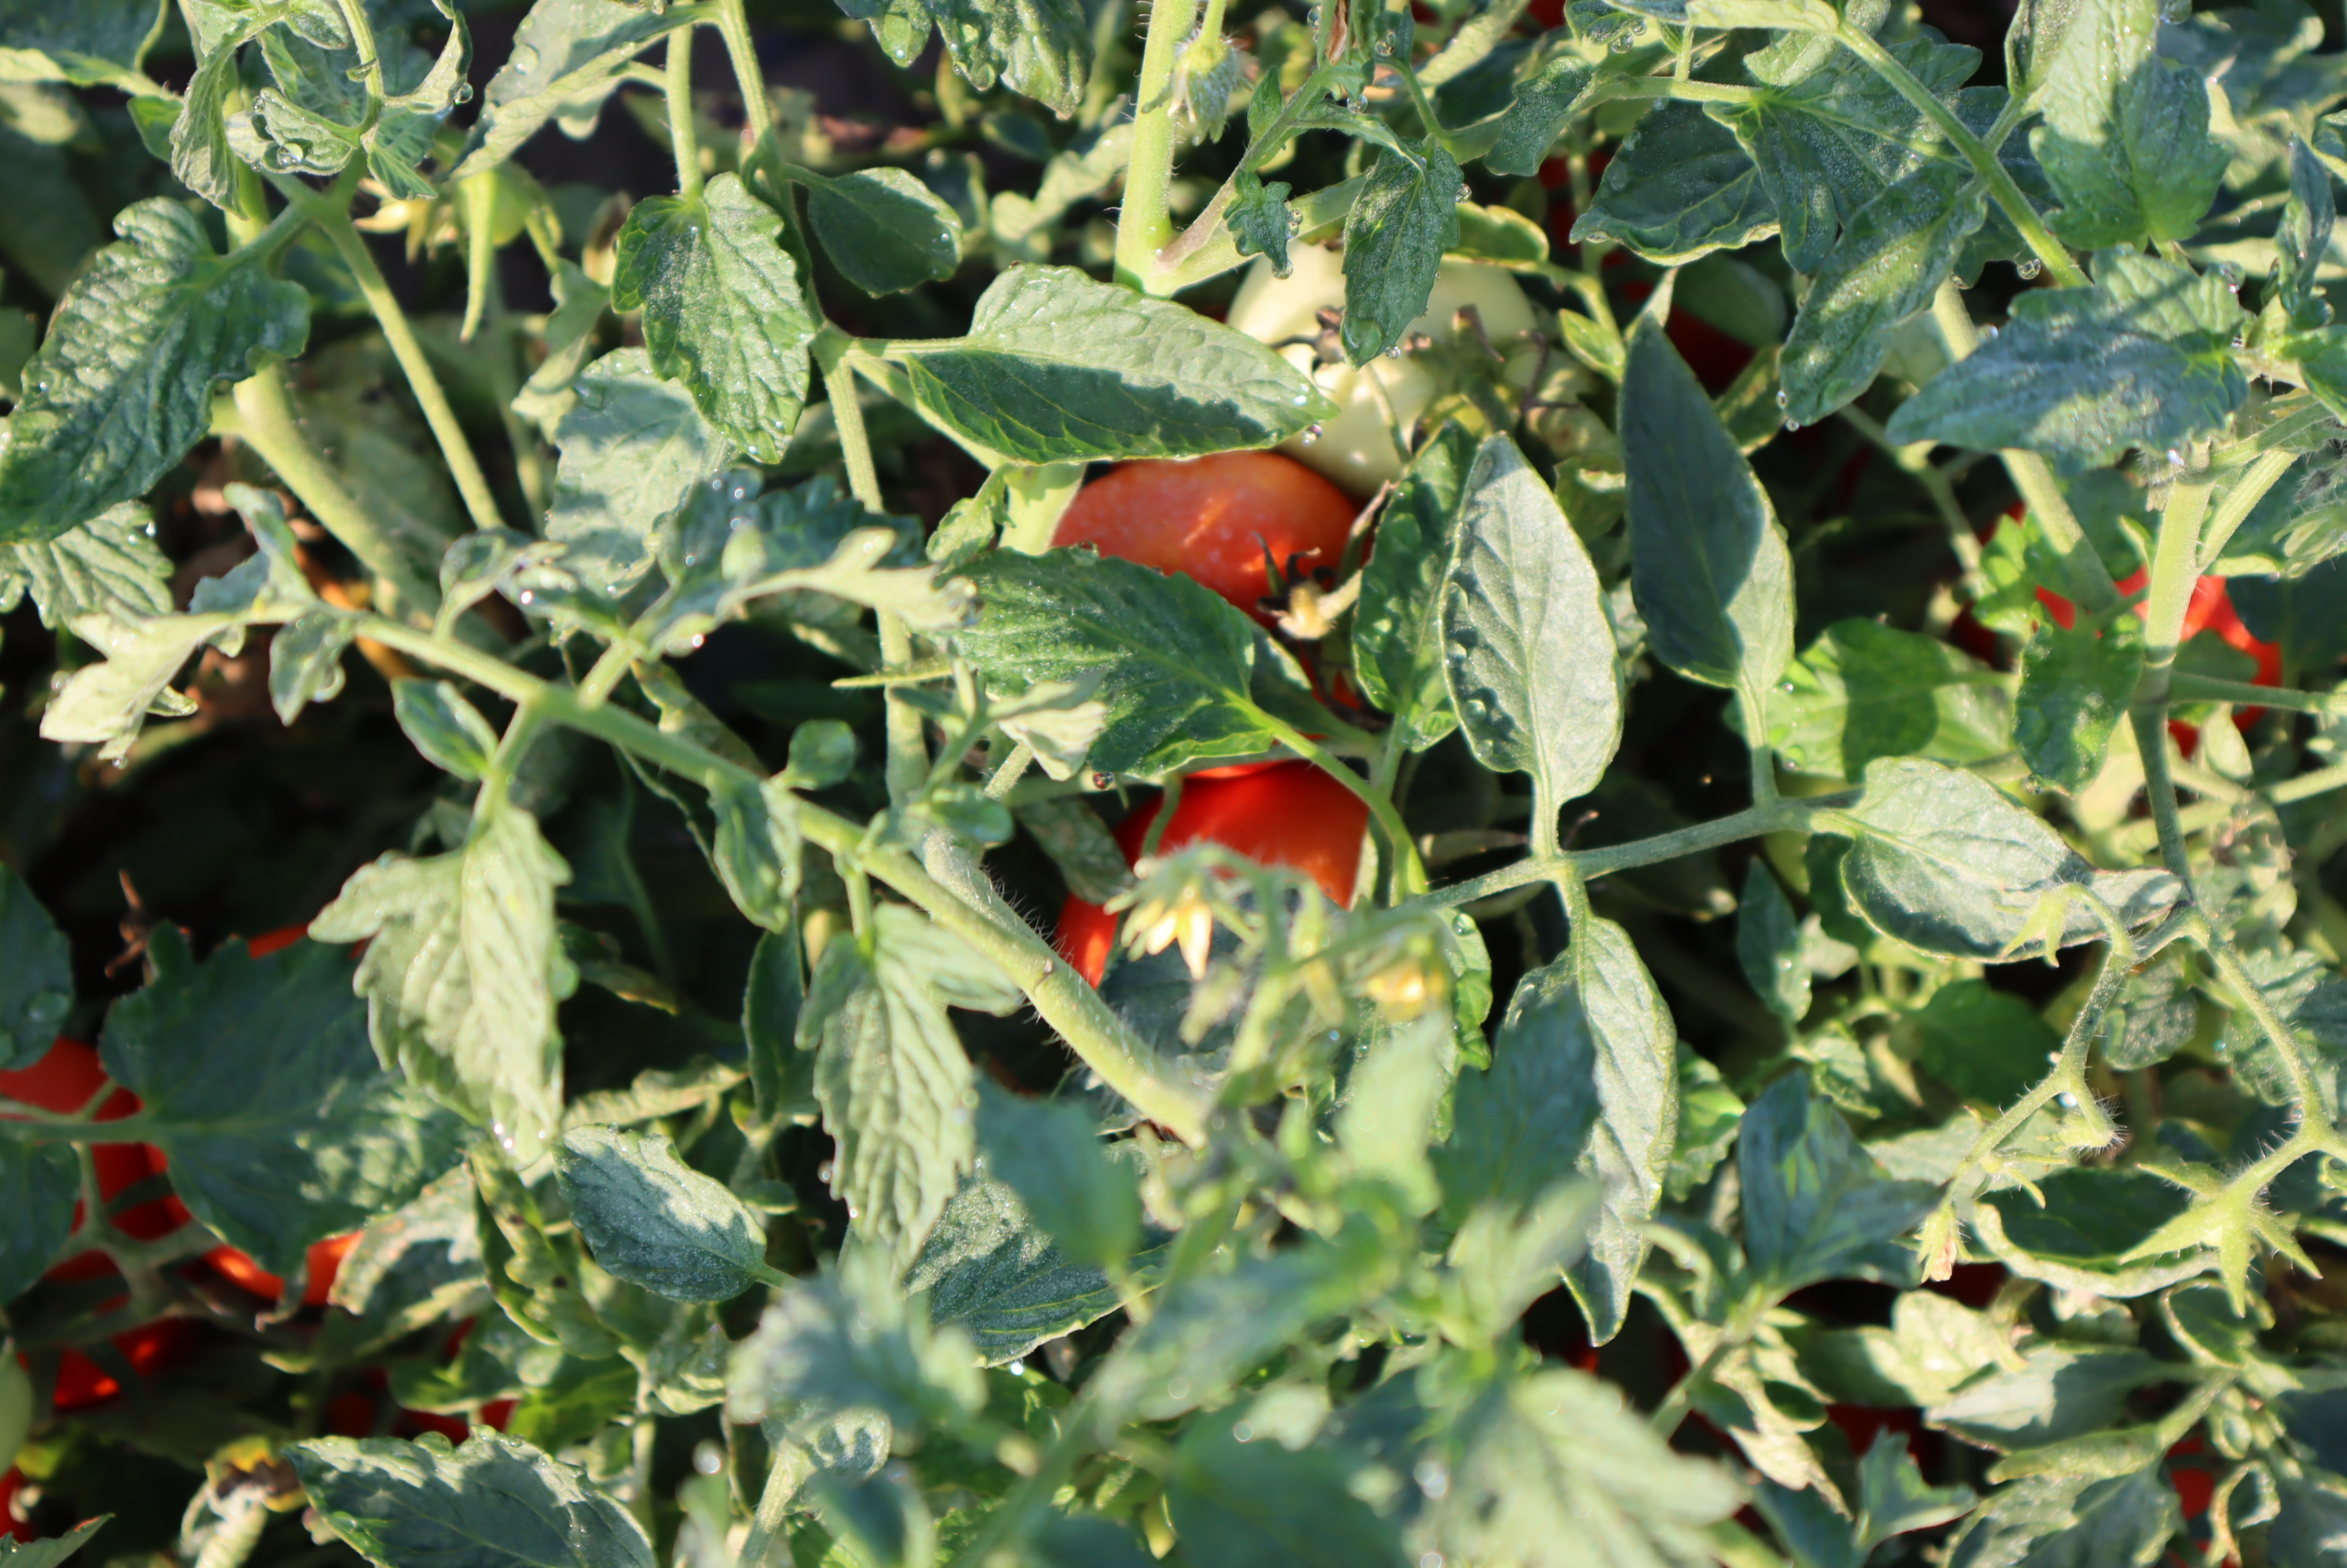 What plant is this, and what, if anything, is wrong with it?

tomato, healthy
